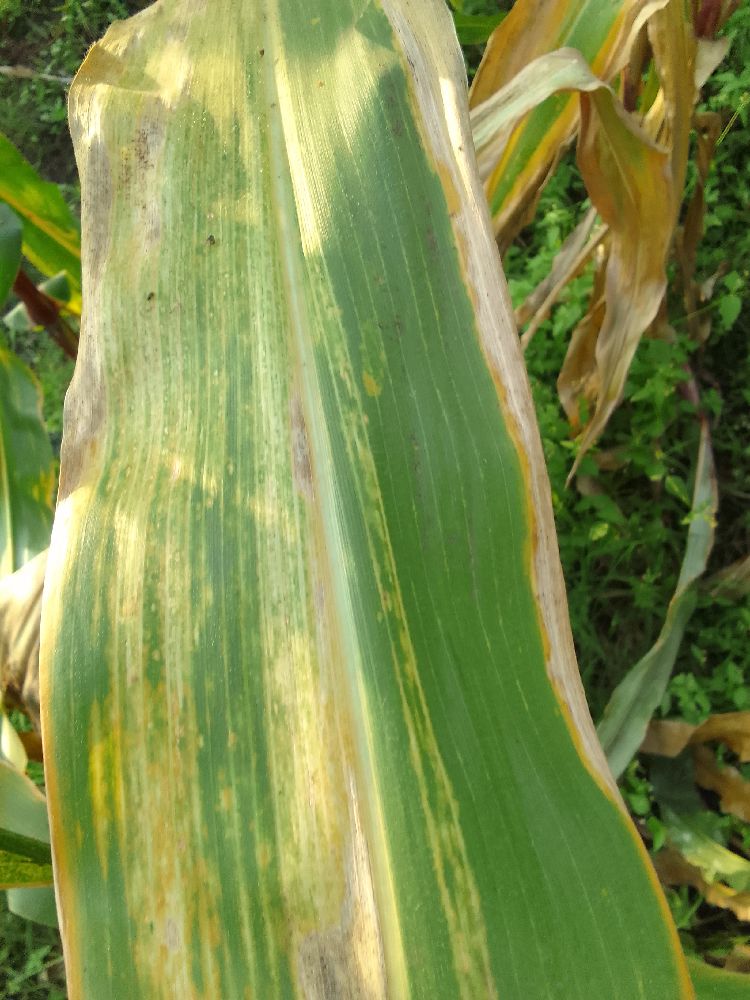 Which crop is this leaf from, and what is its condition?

maize, maize lethal necrosis
